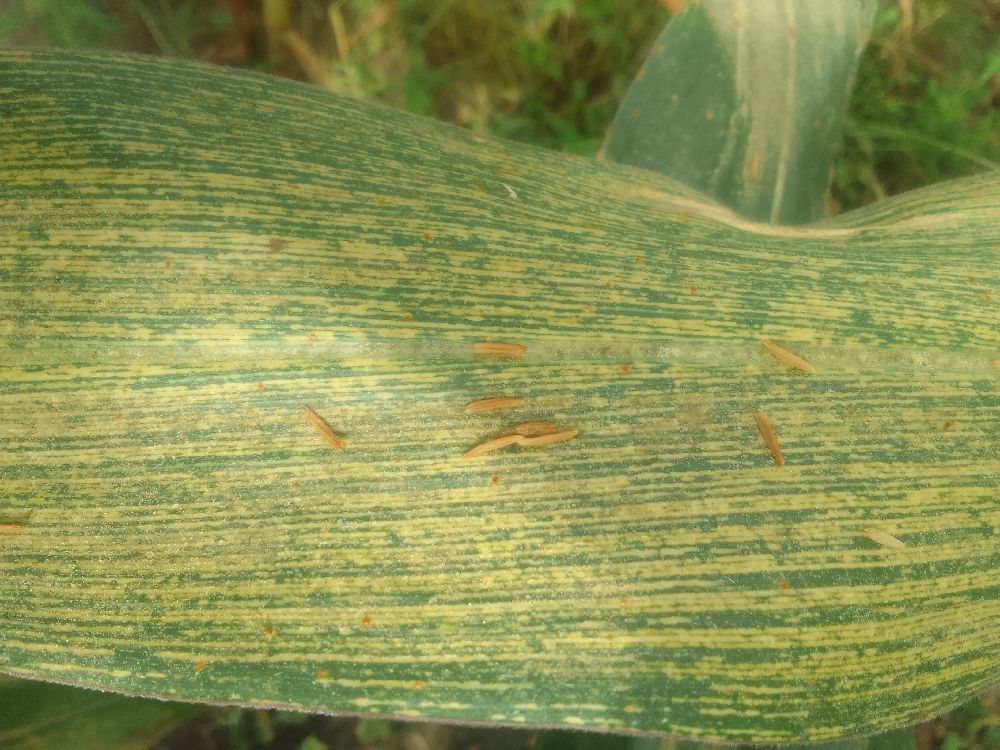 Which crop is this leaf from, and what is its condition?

maize, maize streak virus
